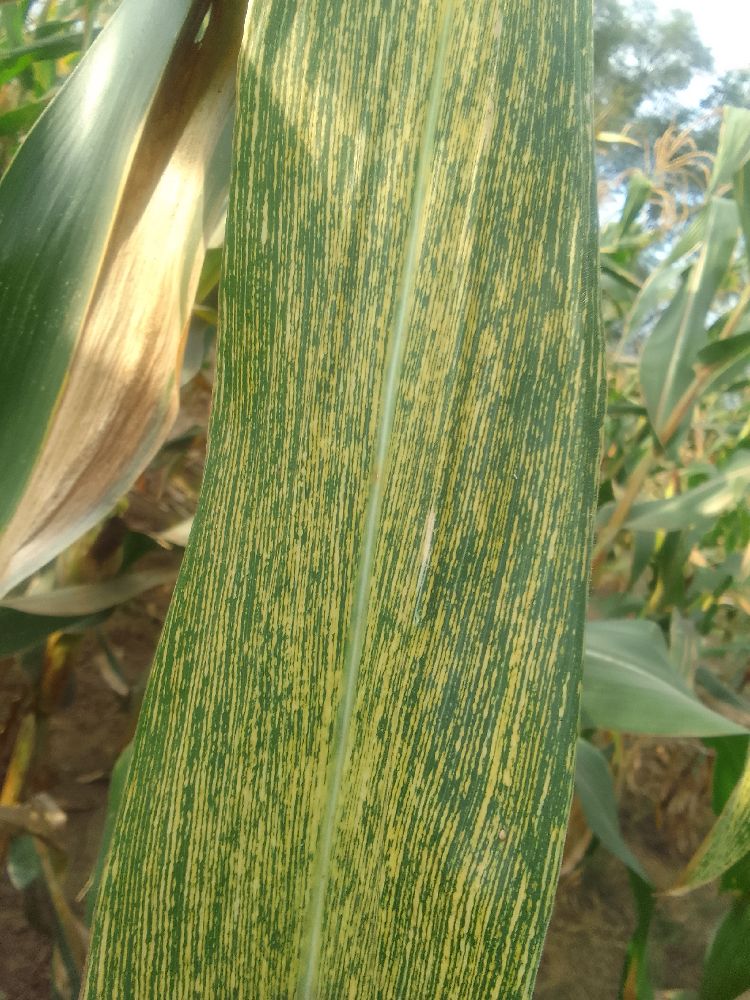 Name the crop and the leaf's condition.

maize, healthy
